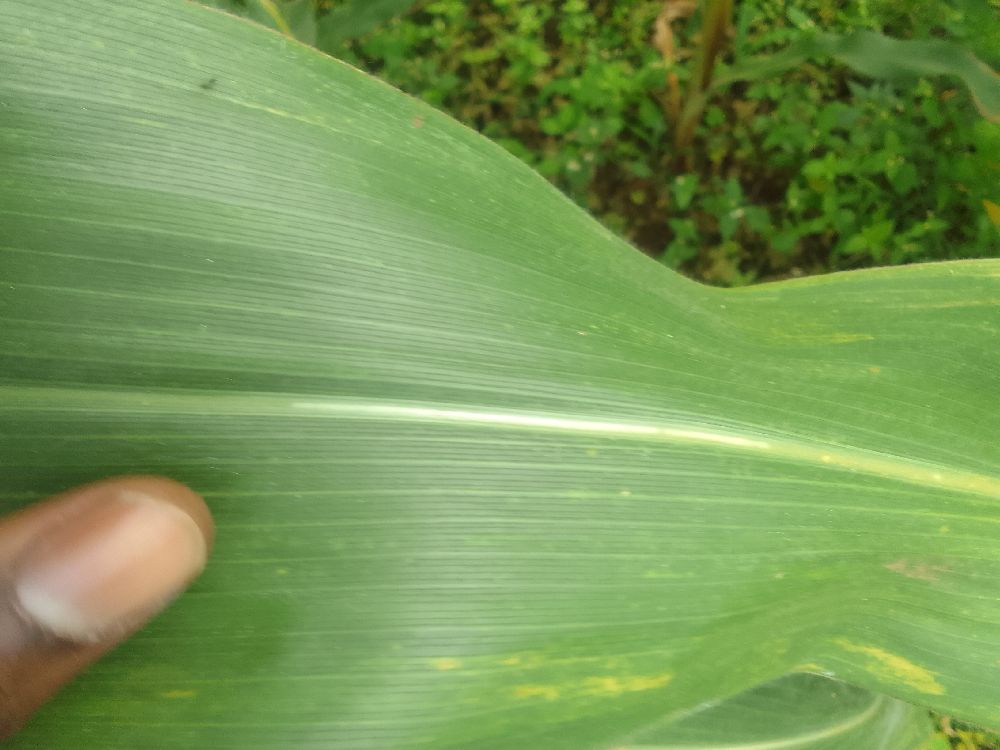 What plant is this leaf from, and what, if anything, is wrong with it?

maize, healthy
